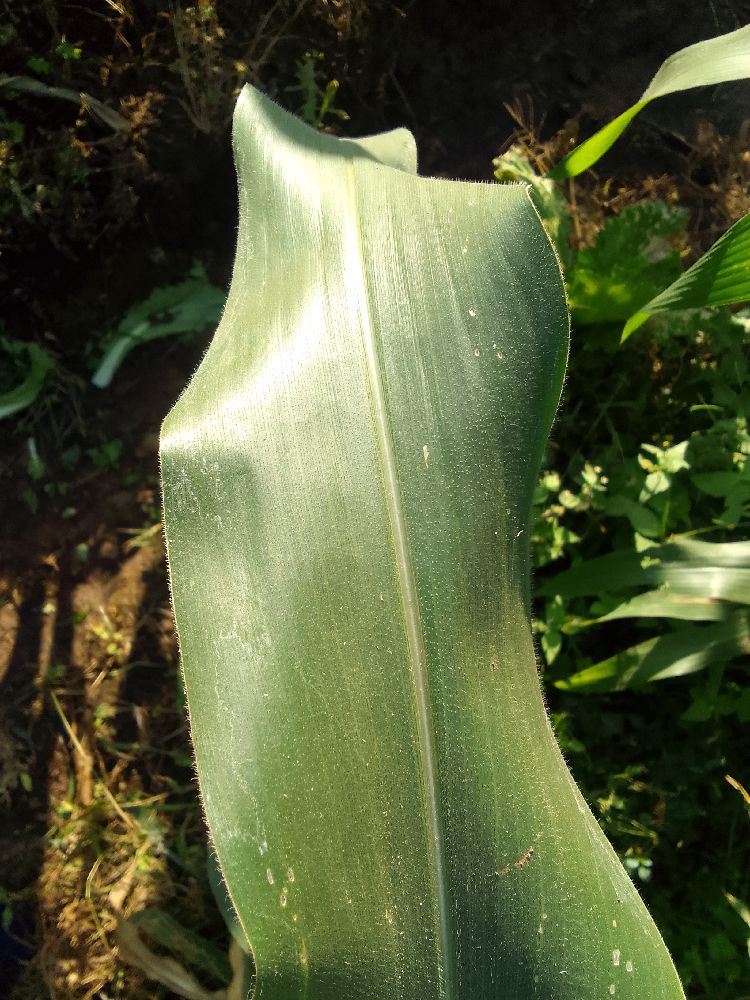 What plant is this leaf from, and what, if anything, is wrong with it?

maize, healthy
